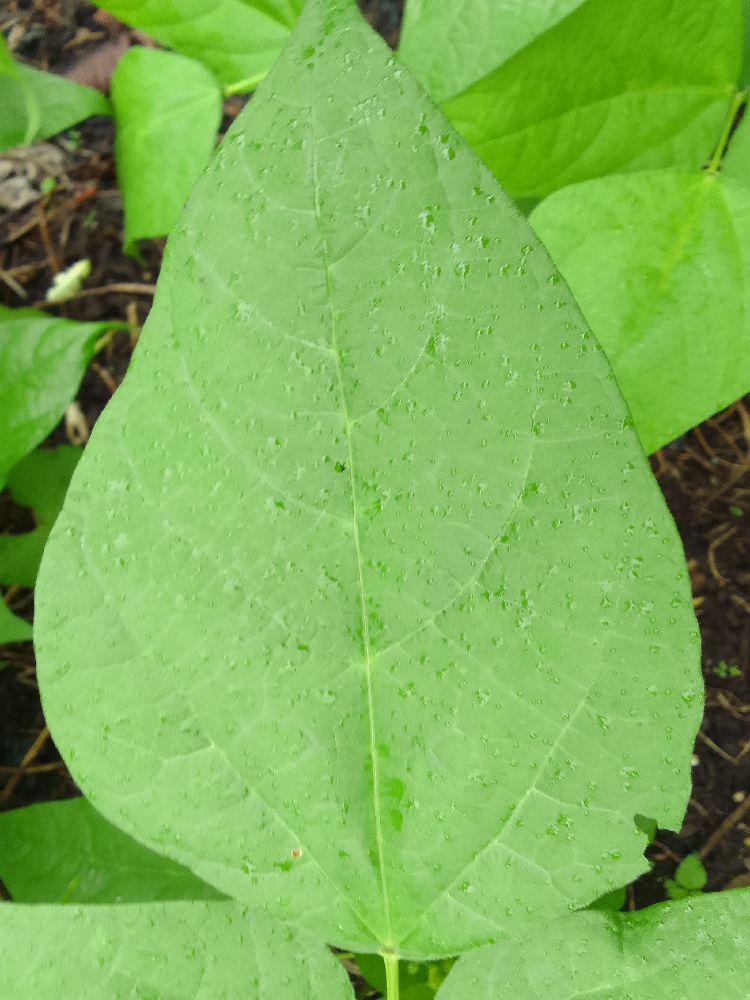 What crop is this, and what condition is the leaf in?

common bean, healthy
